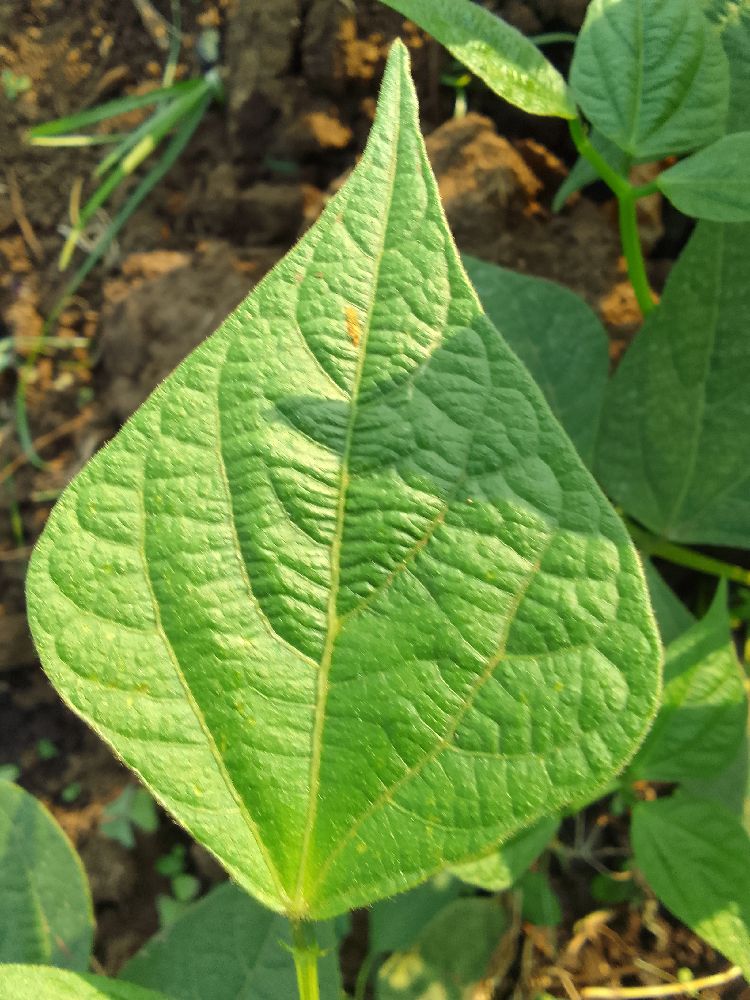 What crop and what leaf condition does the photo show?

common bean, healthy
